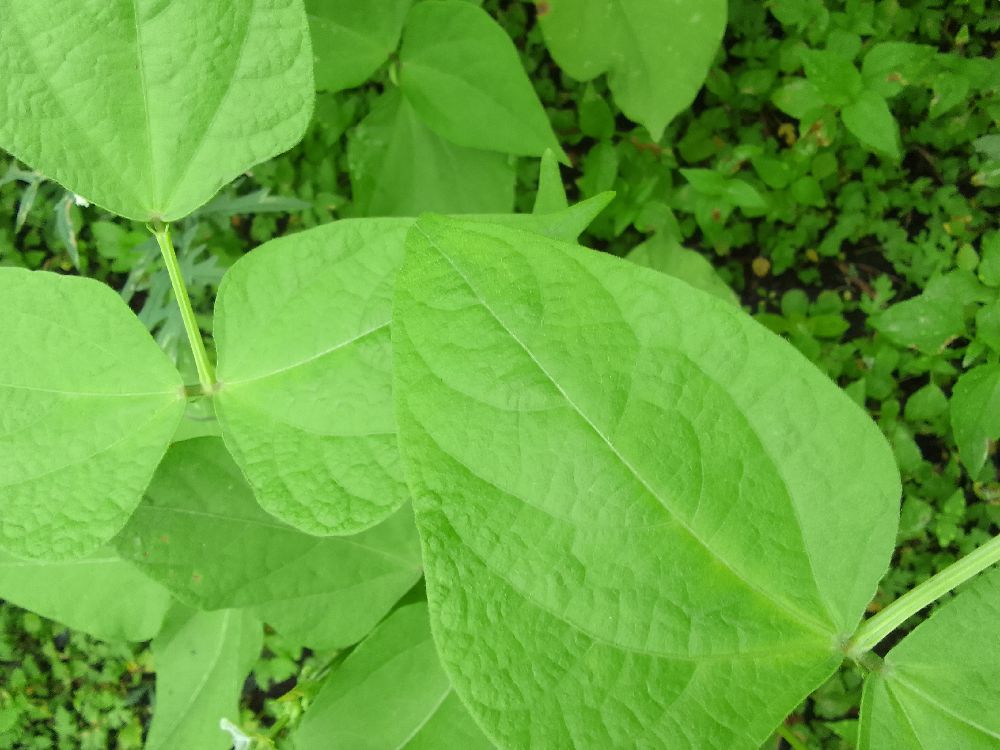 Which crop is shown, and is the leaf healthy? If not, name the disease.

common bean, healthy
